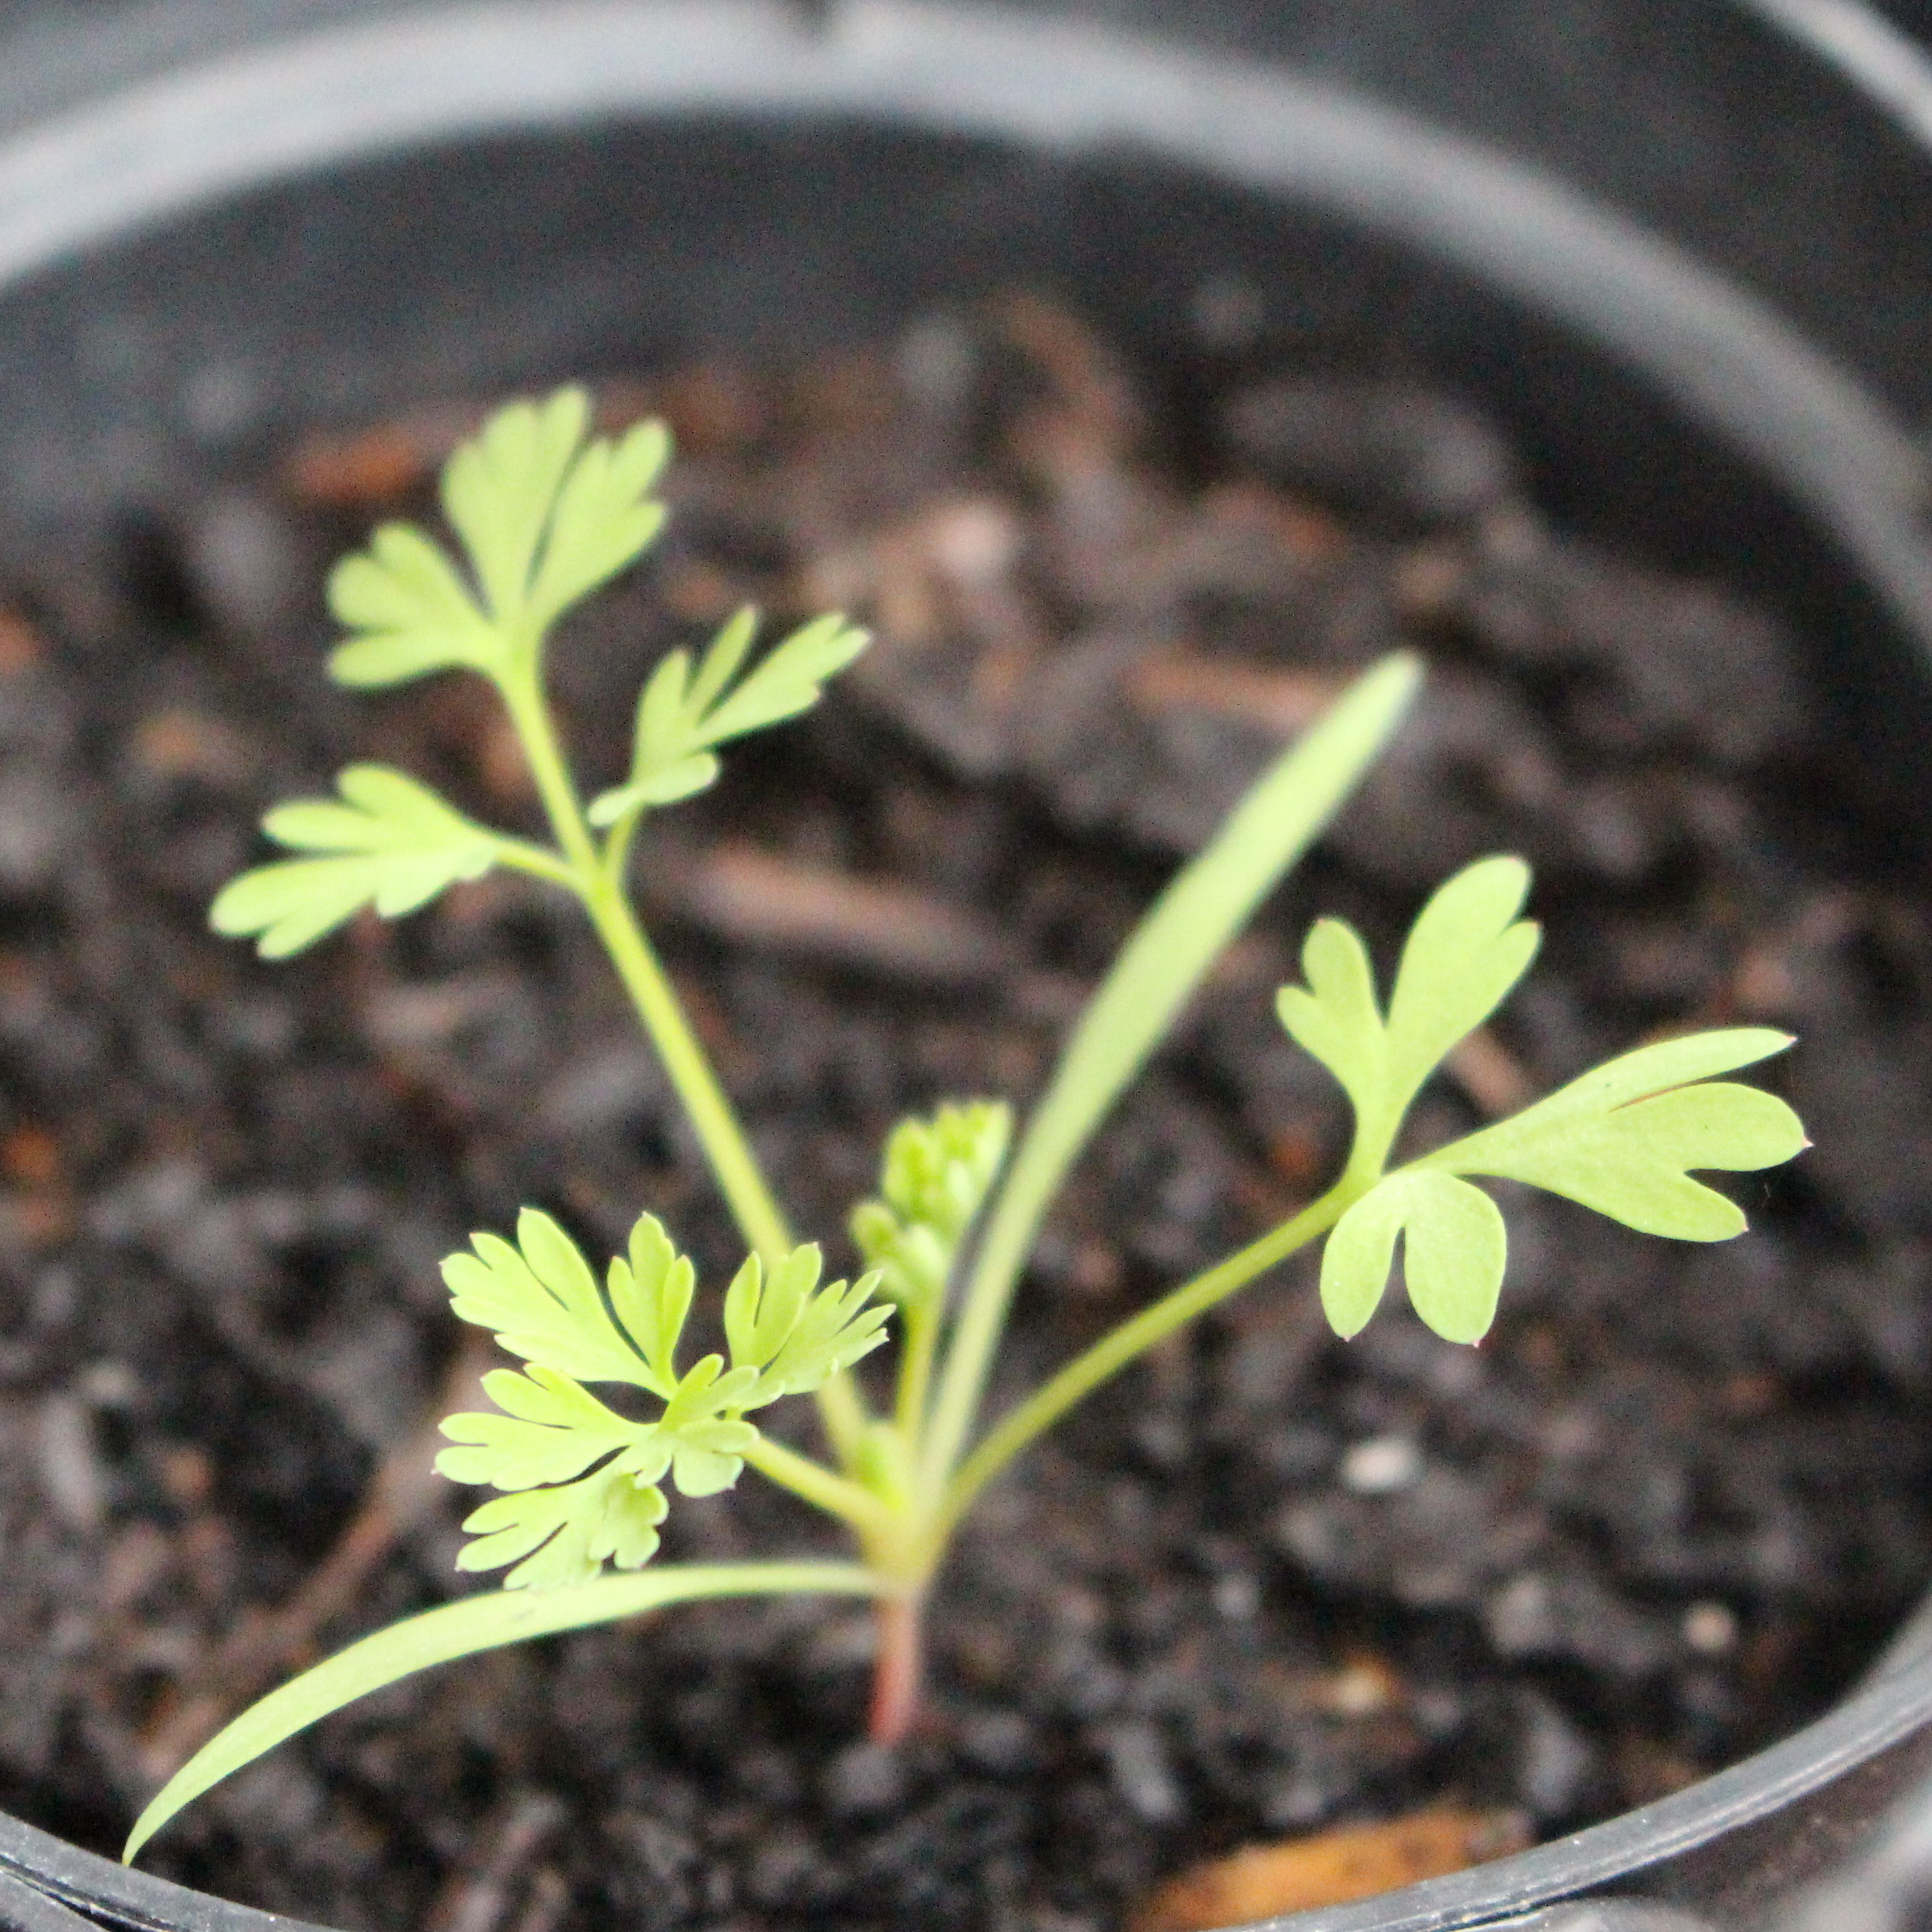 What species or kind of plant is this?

Fumaria officinalis
